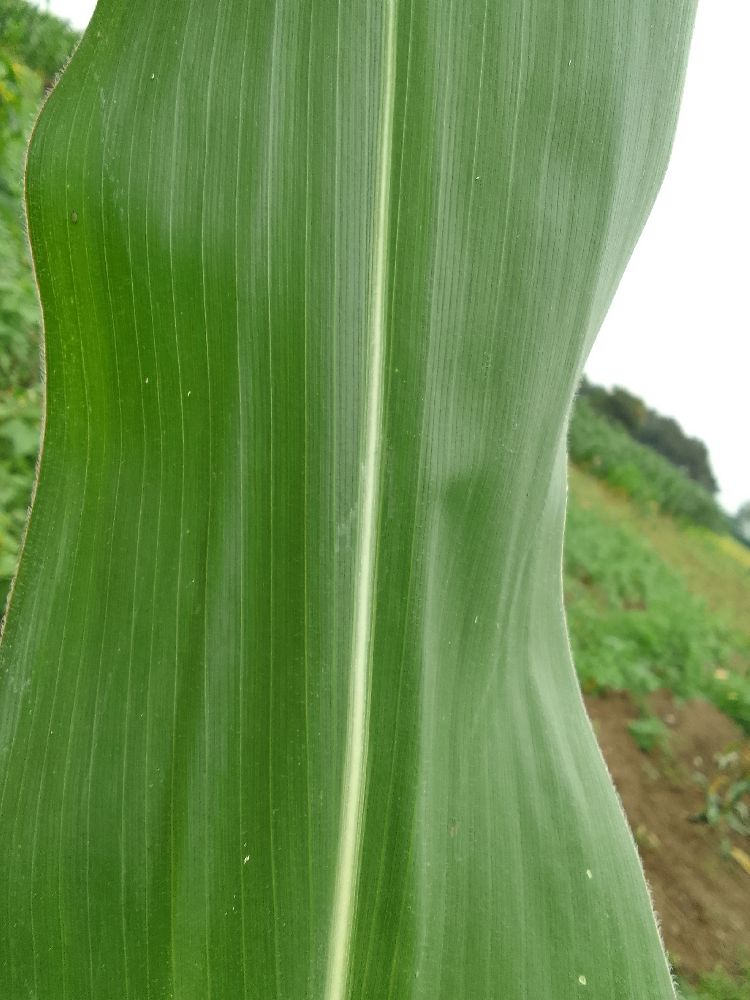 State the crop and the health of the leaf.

maize, healthy
